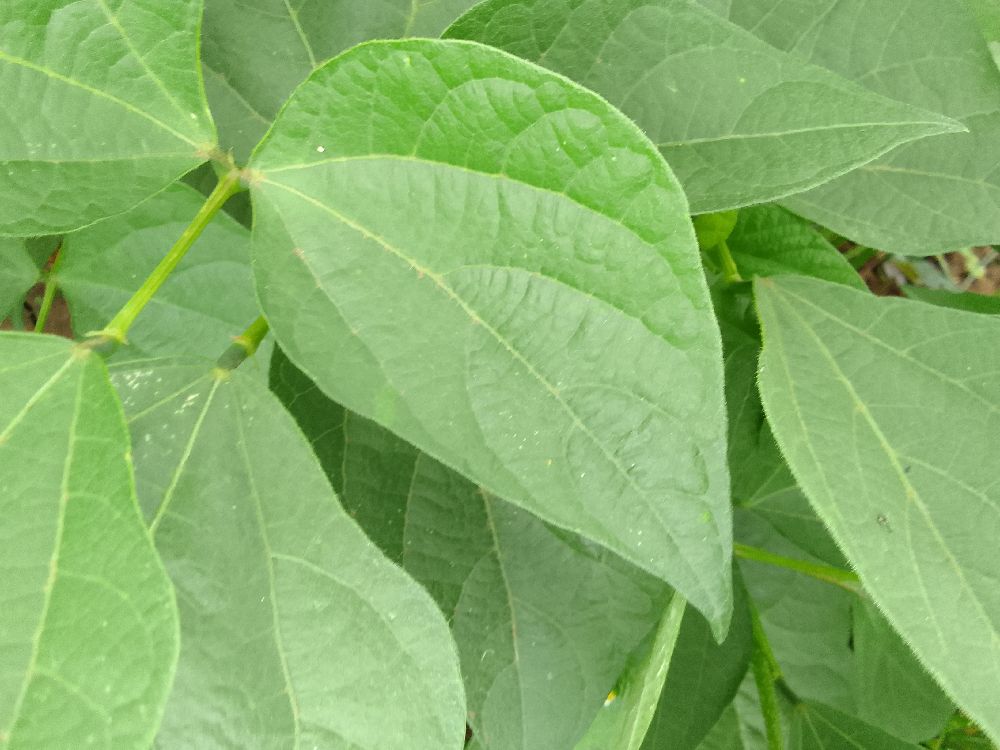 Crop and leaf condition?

common bean, healthy
